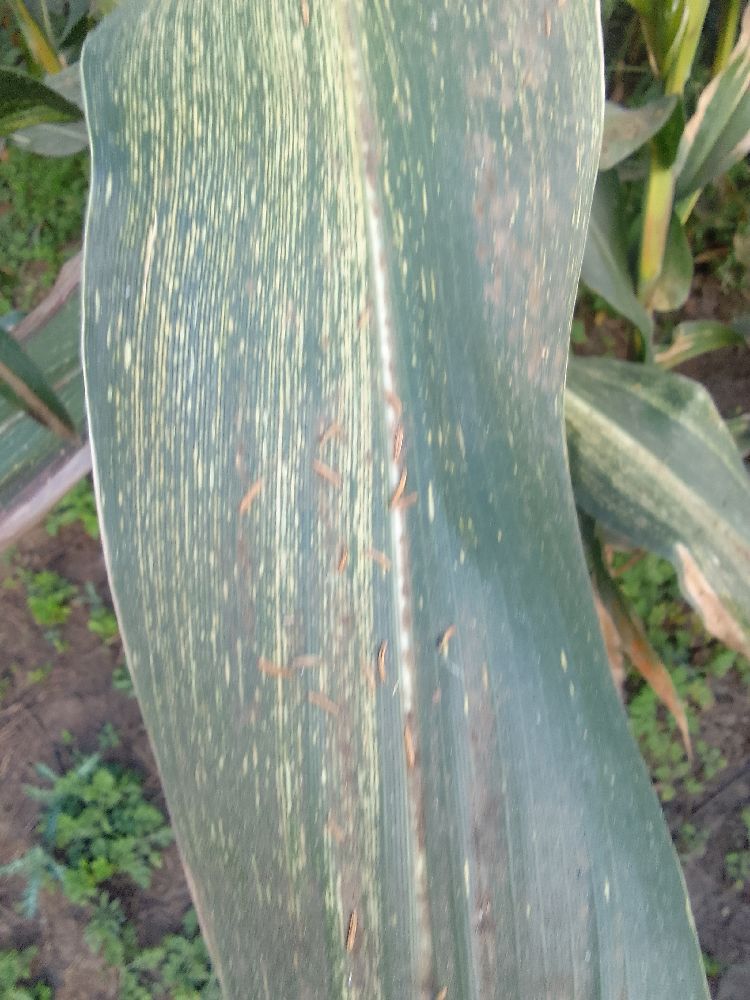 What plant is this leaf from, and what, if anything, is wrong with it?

maize, maize streak virus
